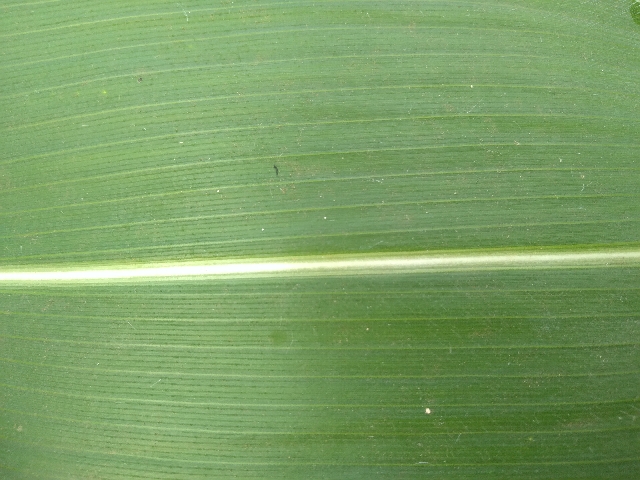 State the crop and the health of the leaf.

maize, healthy
